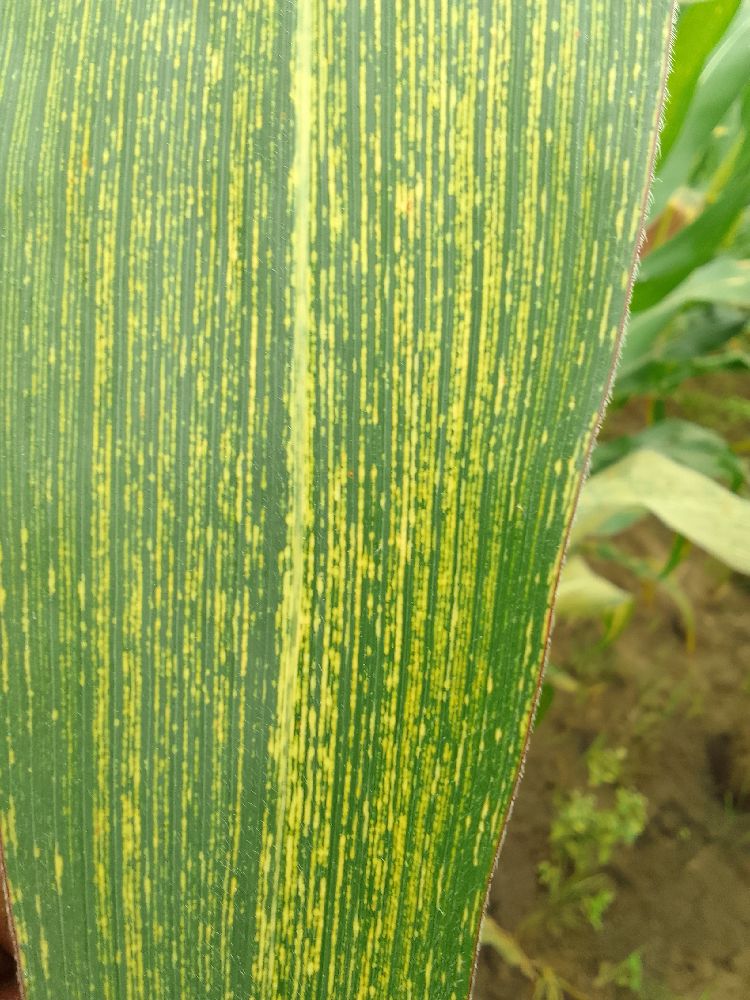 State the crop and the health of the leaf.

maize, maize streak virus
